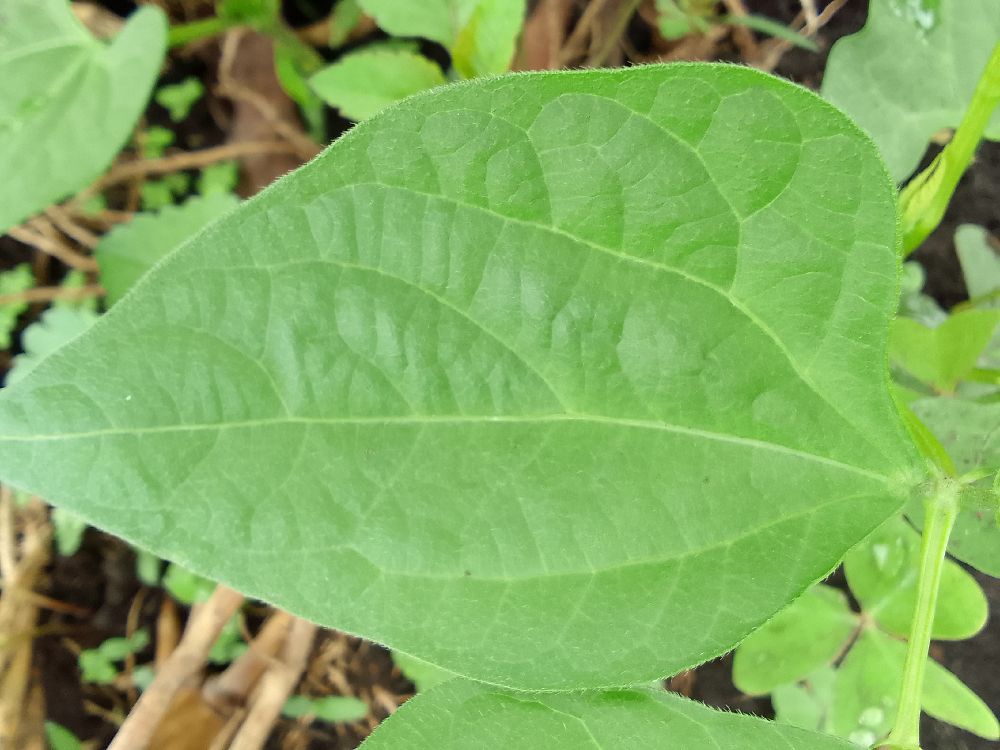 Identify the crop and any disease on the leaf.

common bean, healthy
